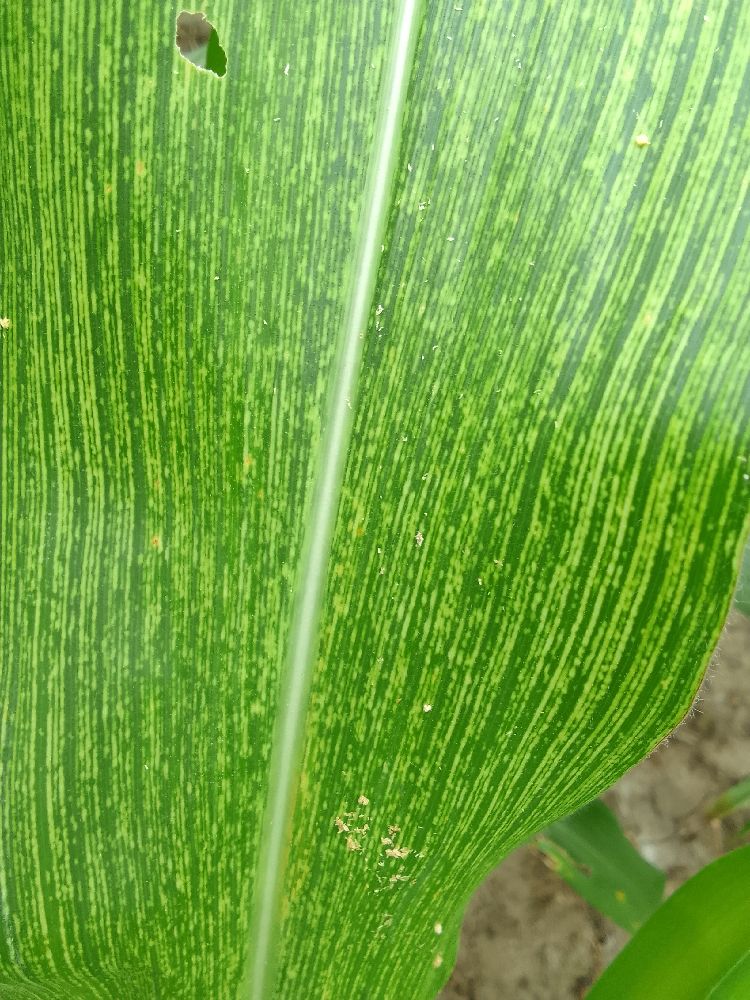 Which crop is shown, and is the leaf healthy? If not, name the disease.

maize, maize streak virus
